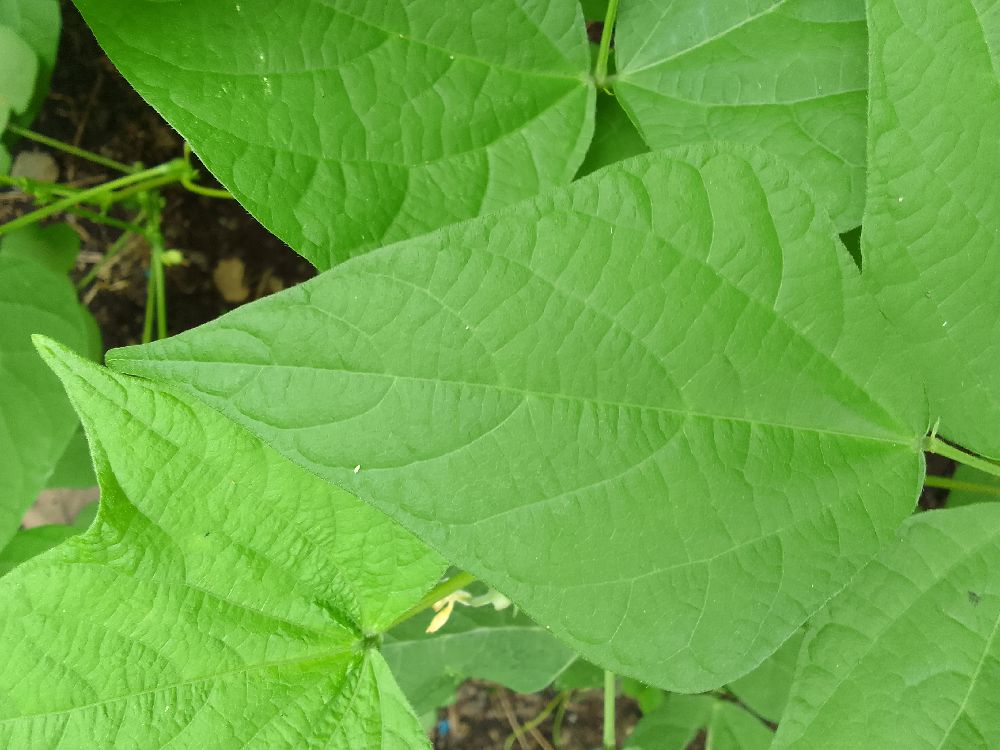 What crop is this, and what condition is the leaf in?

common bean, healthy
